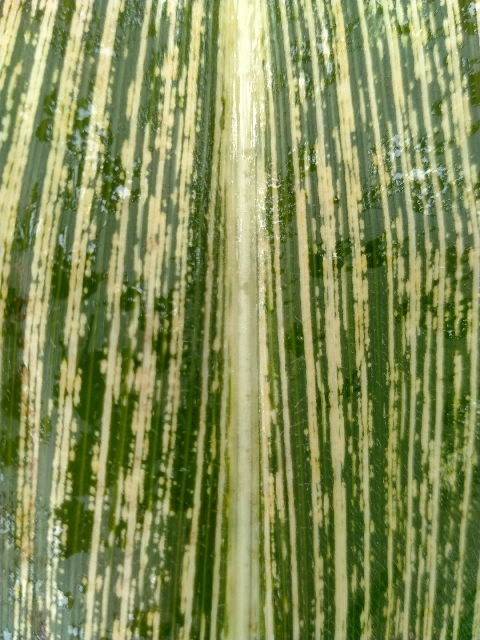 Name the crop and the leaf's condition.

maize, maize streak virus
